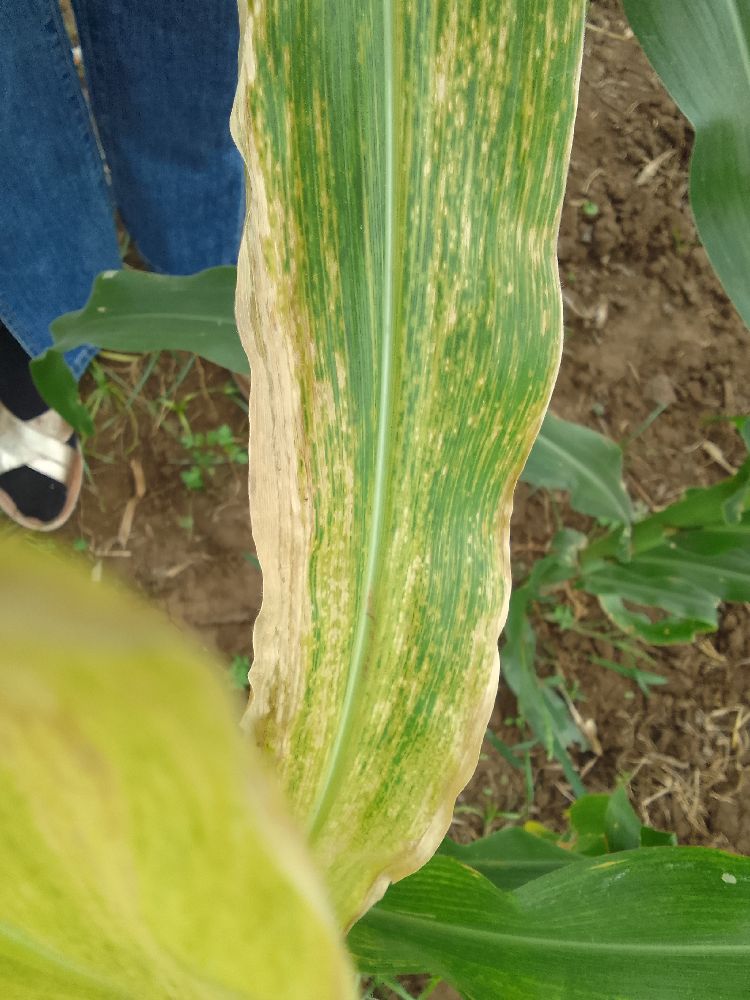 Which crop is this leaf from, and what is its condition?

maize, maize lethal necrosis
